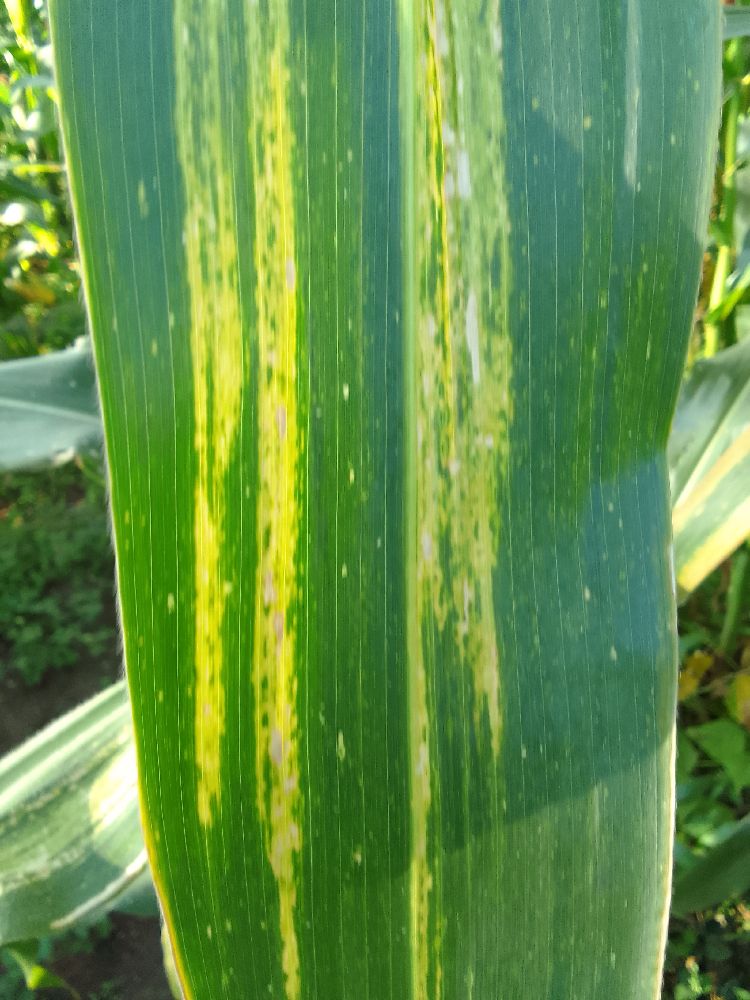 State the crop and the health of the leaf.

maize, maize lethal necrosis
